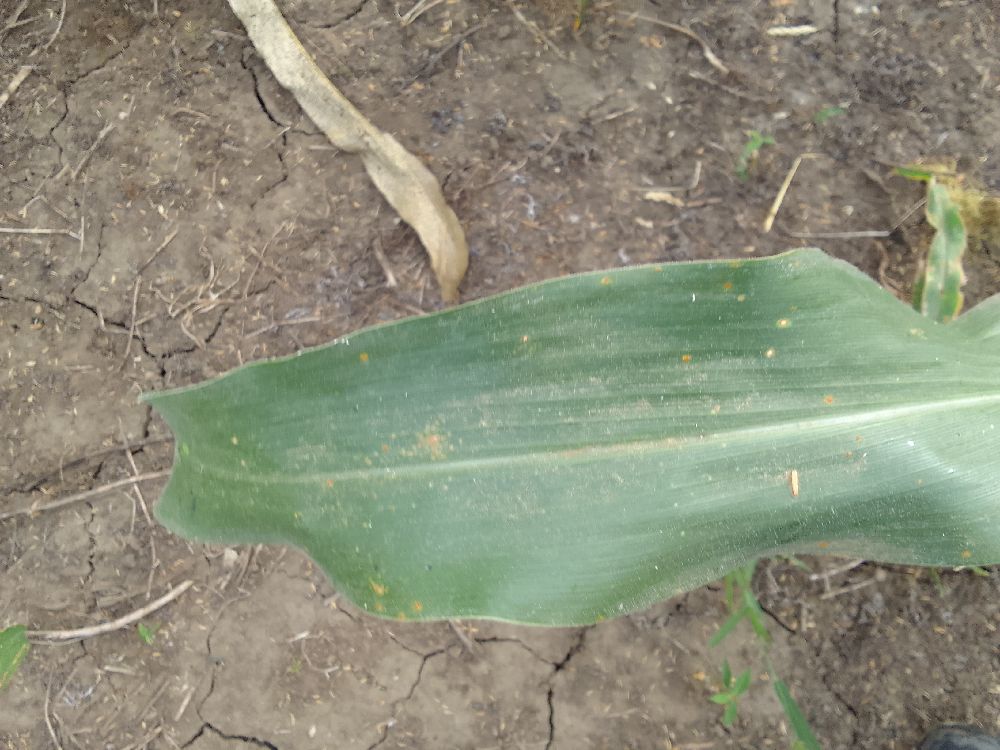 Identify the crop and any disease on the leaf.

maize, healthy
